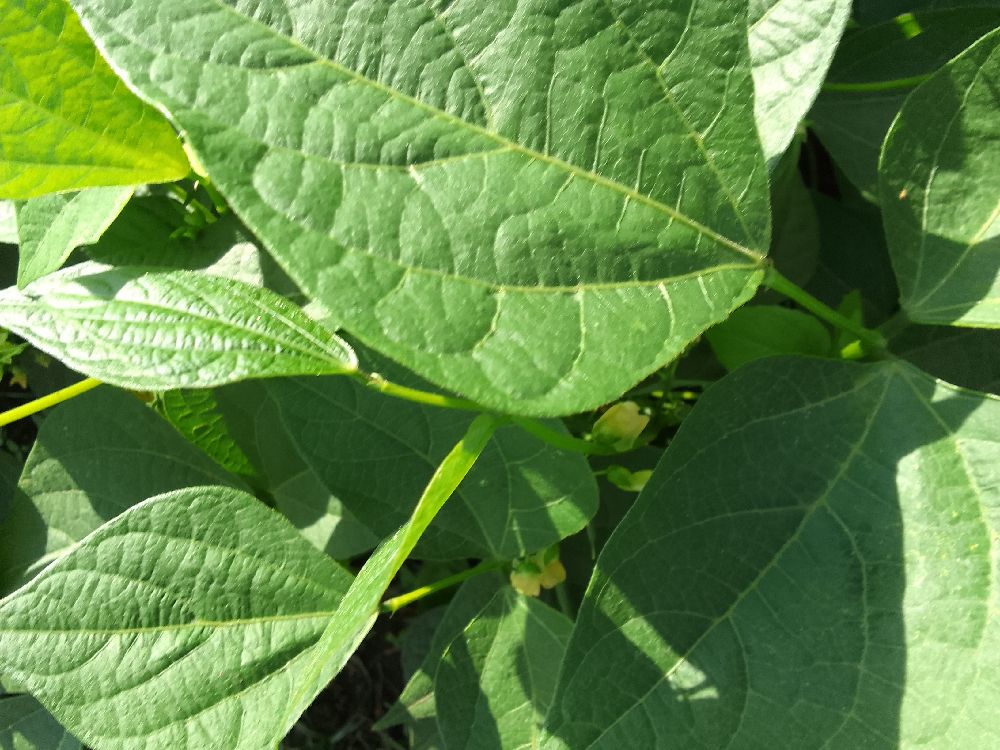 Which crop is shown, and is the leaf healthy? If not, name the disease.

common bean, healthy
